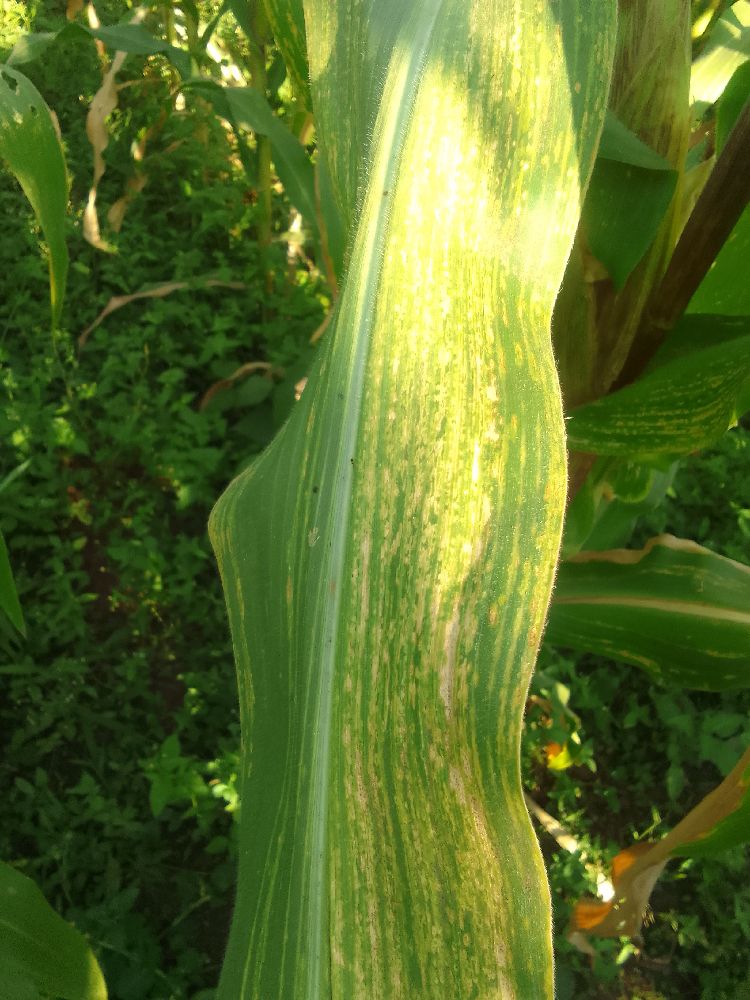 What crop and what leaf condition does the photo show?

maize, maize lethal necrosis
